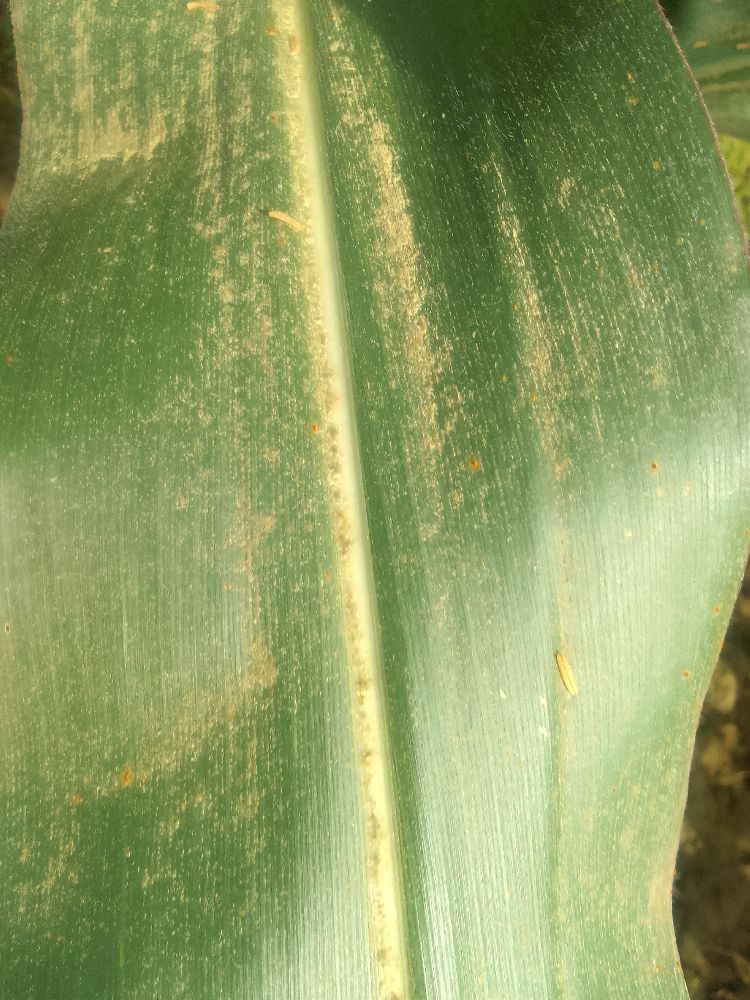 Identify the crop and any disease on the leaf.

maize, healthy
